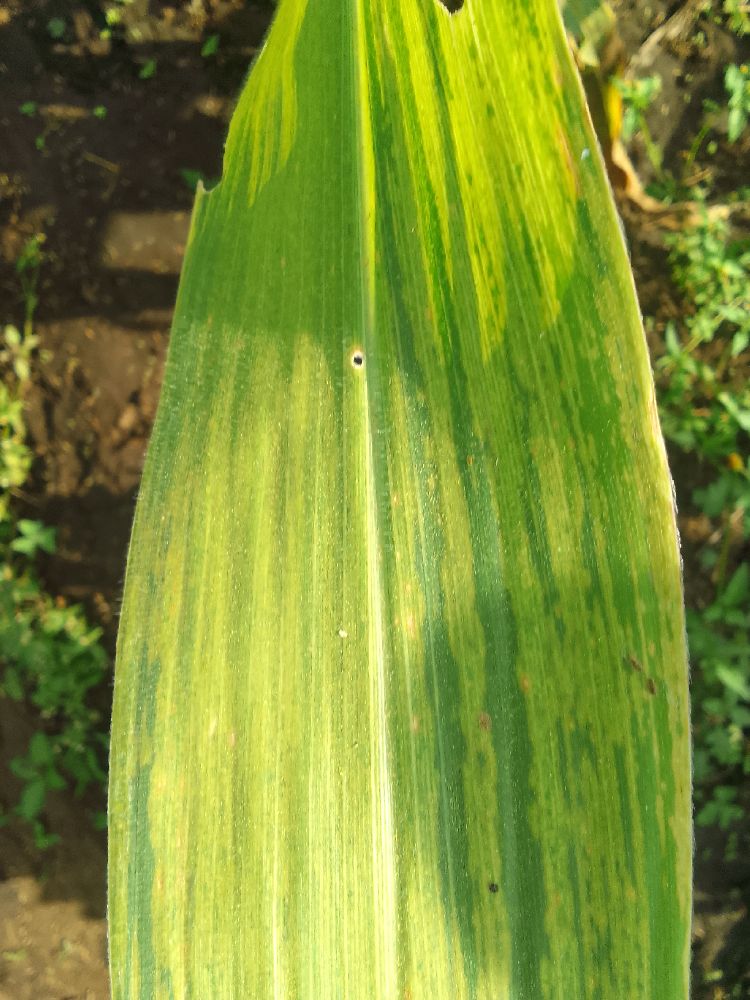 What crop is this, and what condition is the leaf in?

maize, maize lethal necrosis
